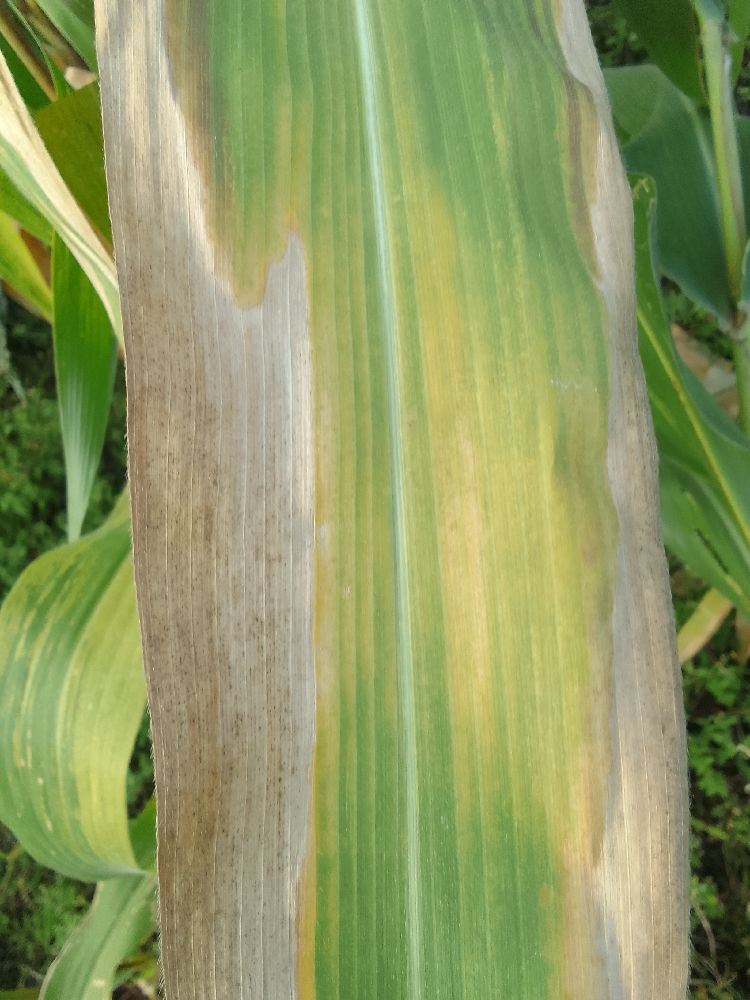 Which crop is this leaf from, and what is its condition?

maize, maize lethal necrosis
